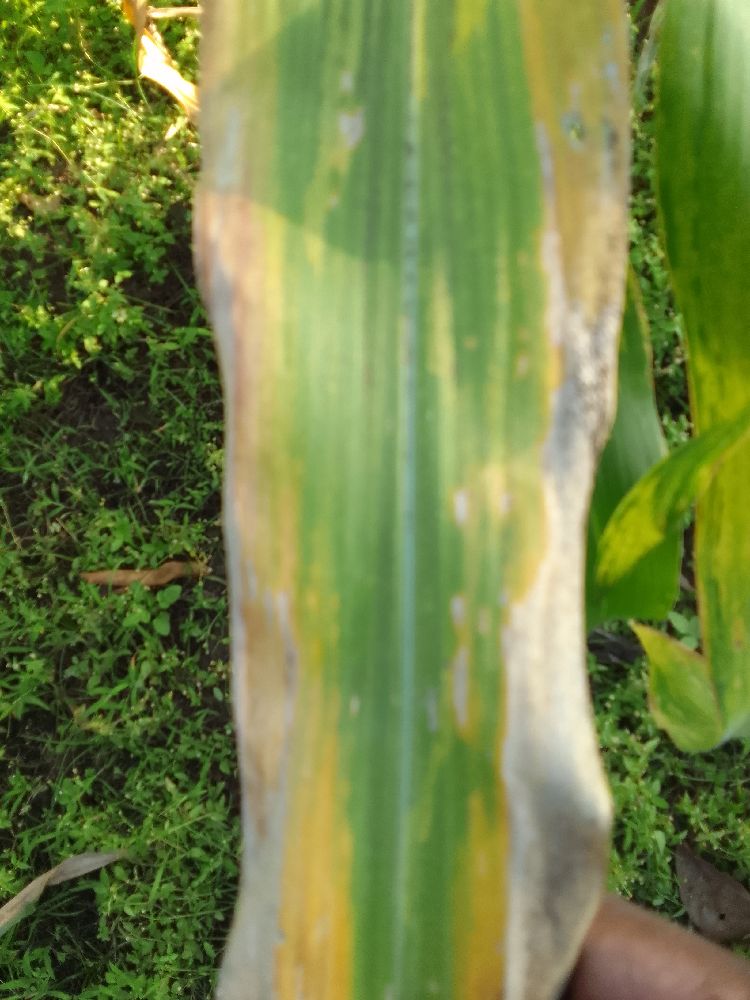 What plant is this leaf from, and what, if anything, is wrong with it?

maize, maize lethal necrosis
